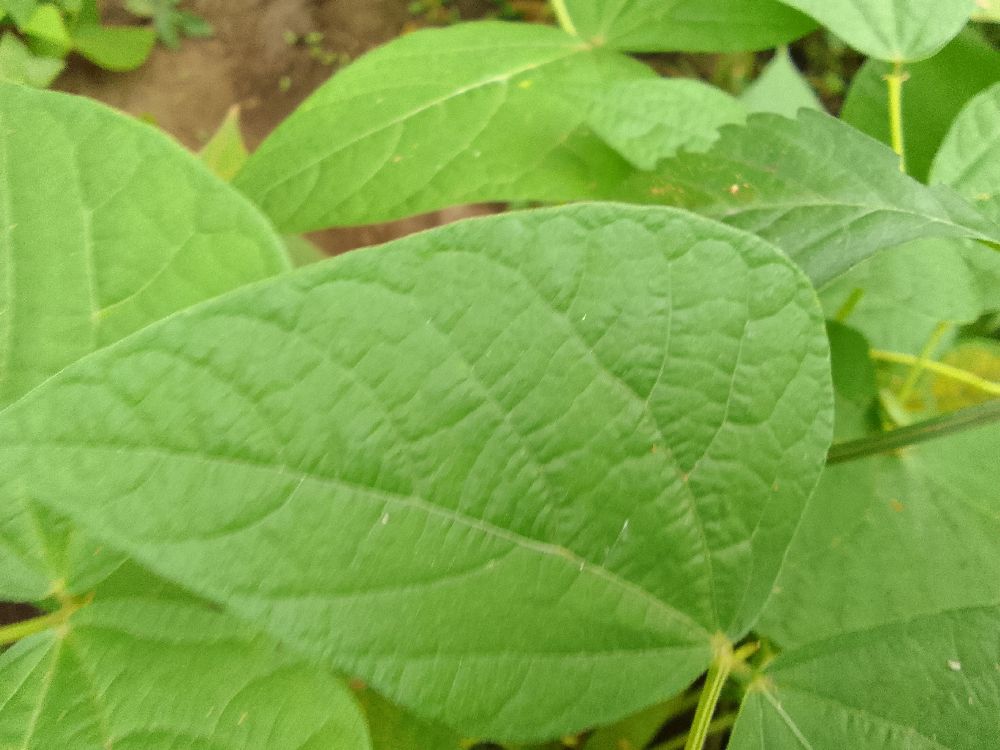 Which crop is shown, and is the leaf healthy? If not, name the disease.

common bean, healthy
